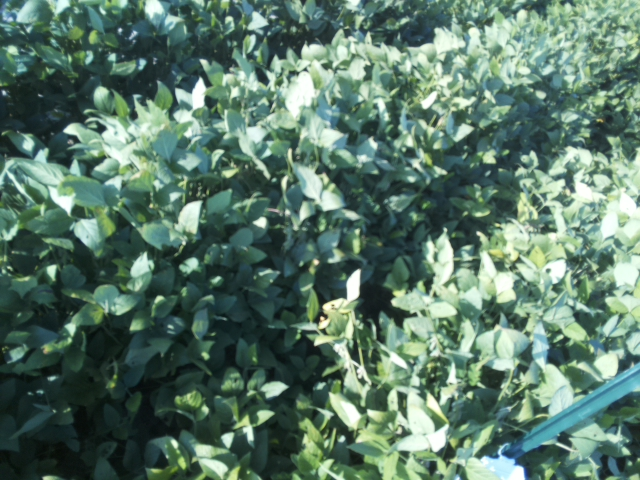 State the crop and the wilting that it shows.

soybean, leaflets folding inward at secondary pulvinus with no turgor loss in leaflets or petioles
